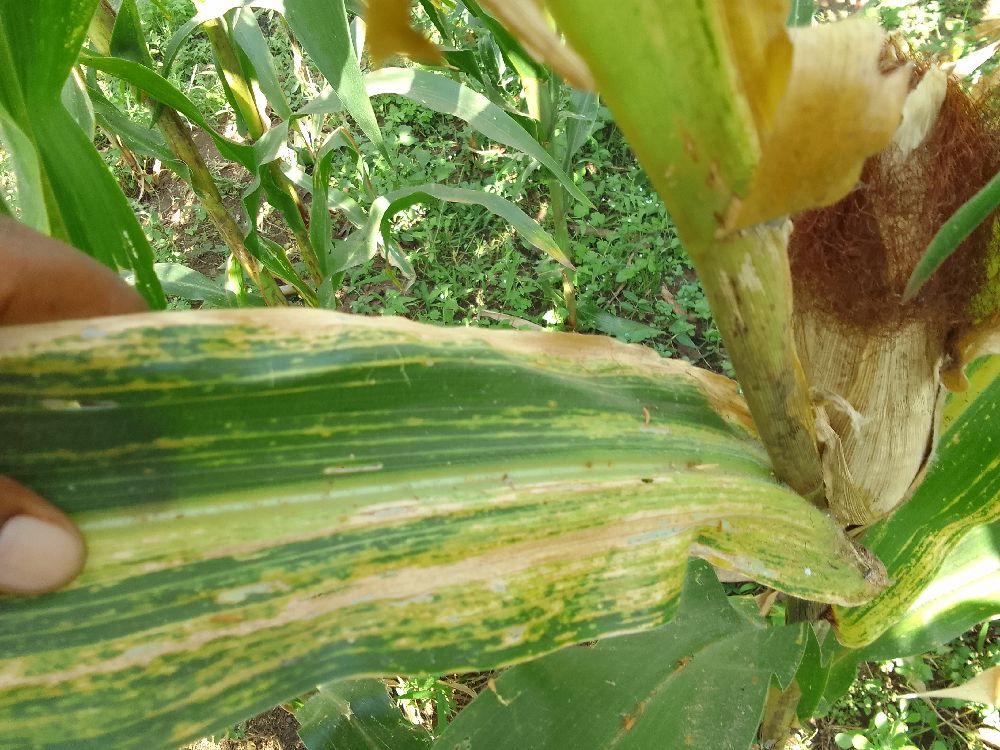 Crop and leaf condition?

maize, maize lethal necrosis
